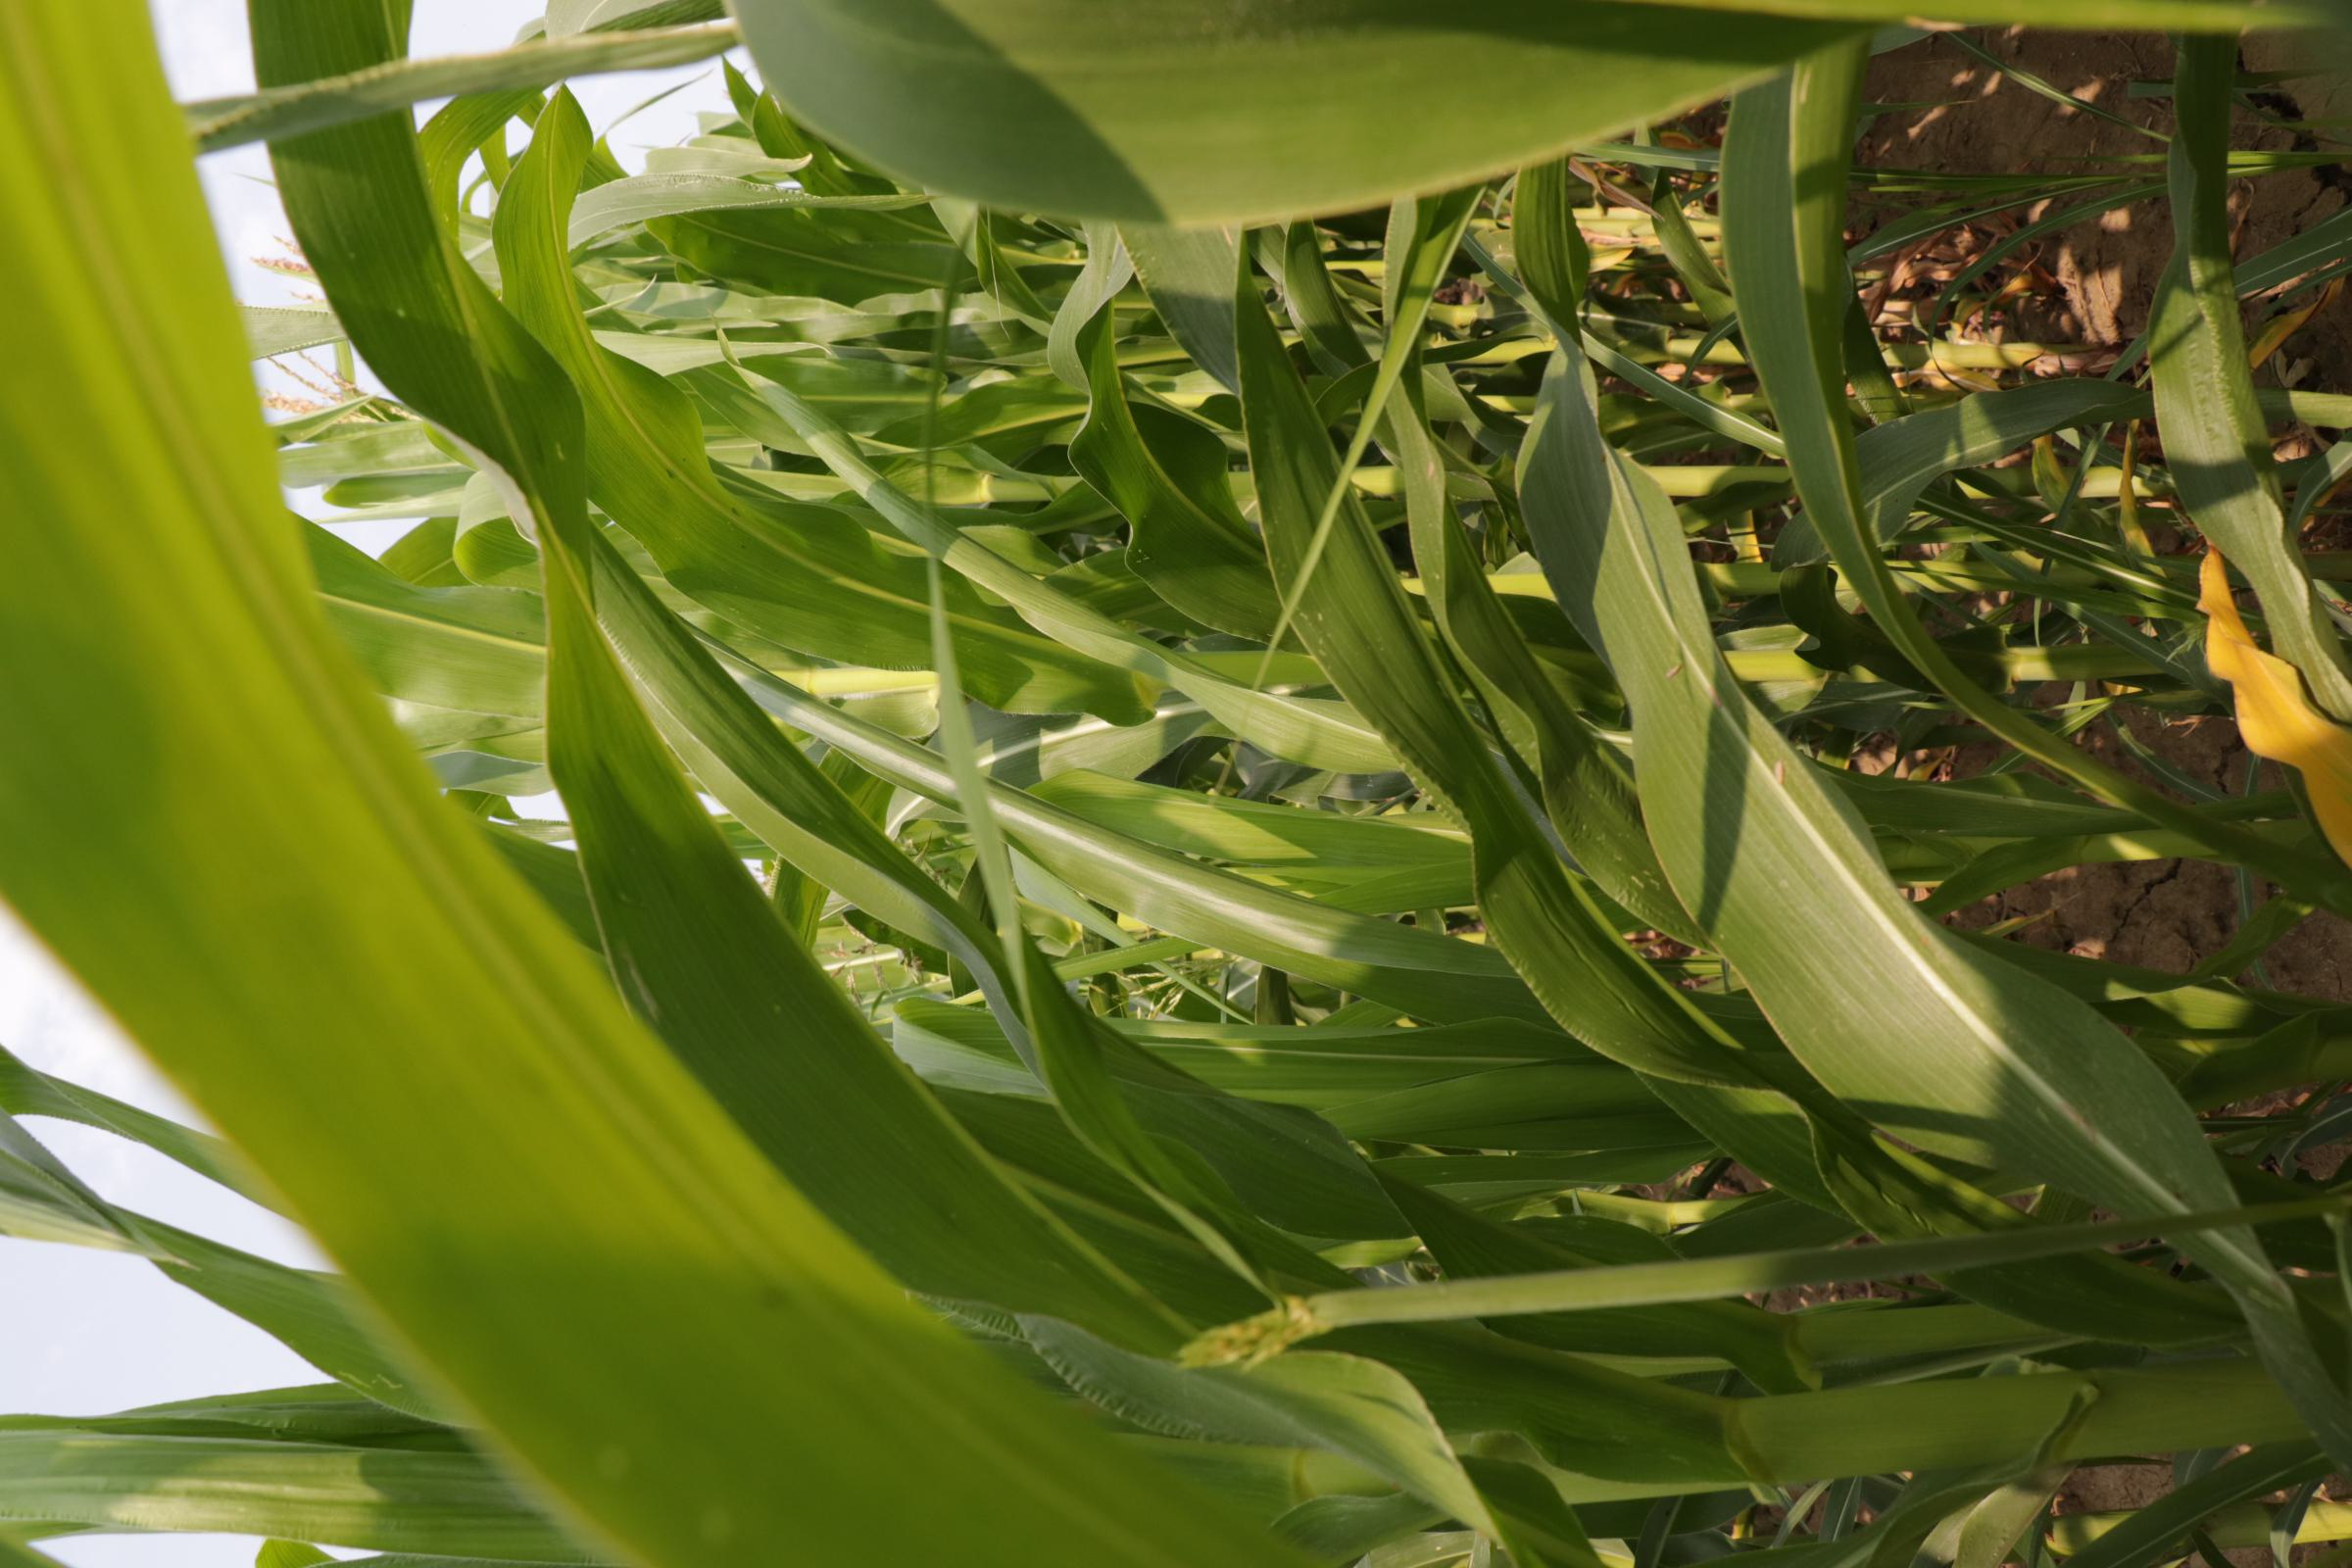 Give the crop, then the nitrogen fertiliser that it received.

maize, full nitrogen fertilisation
